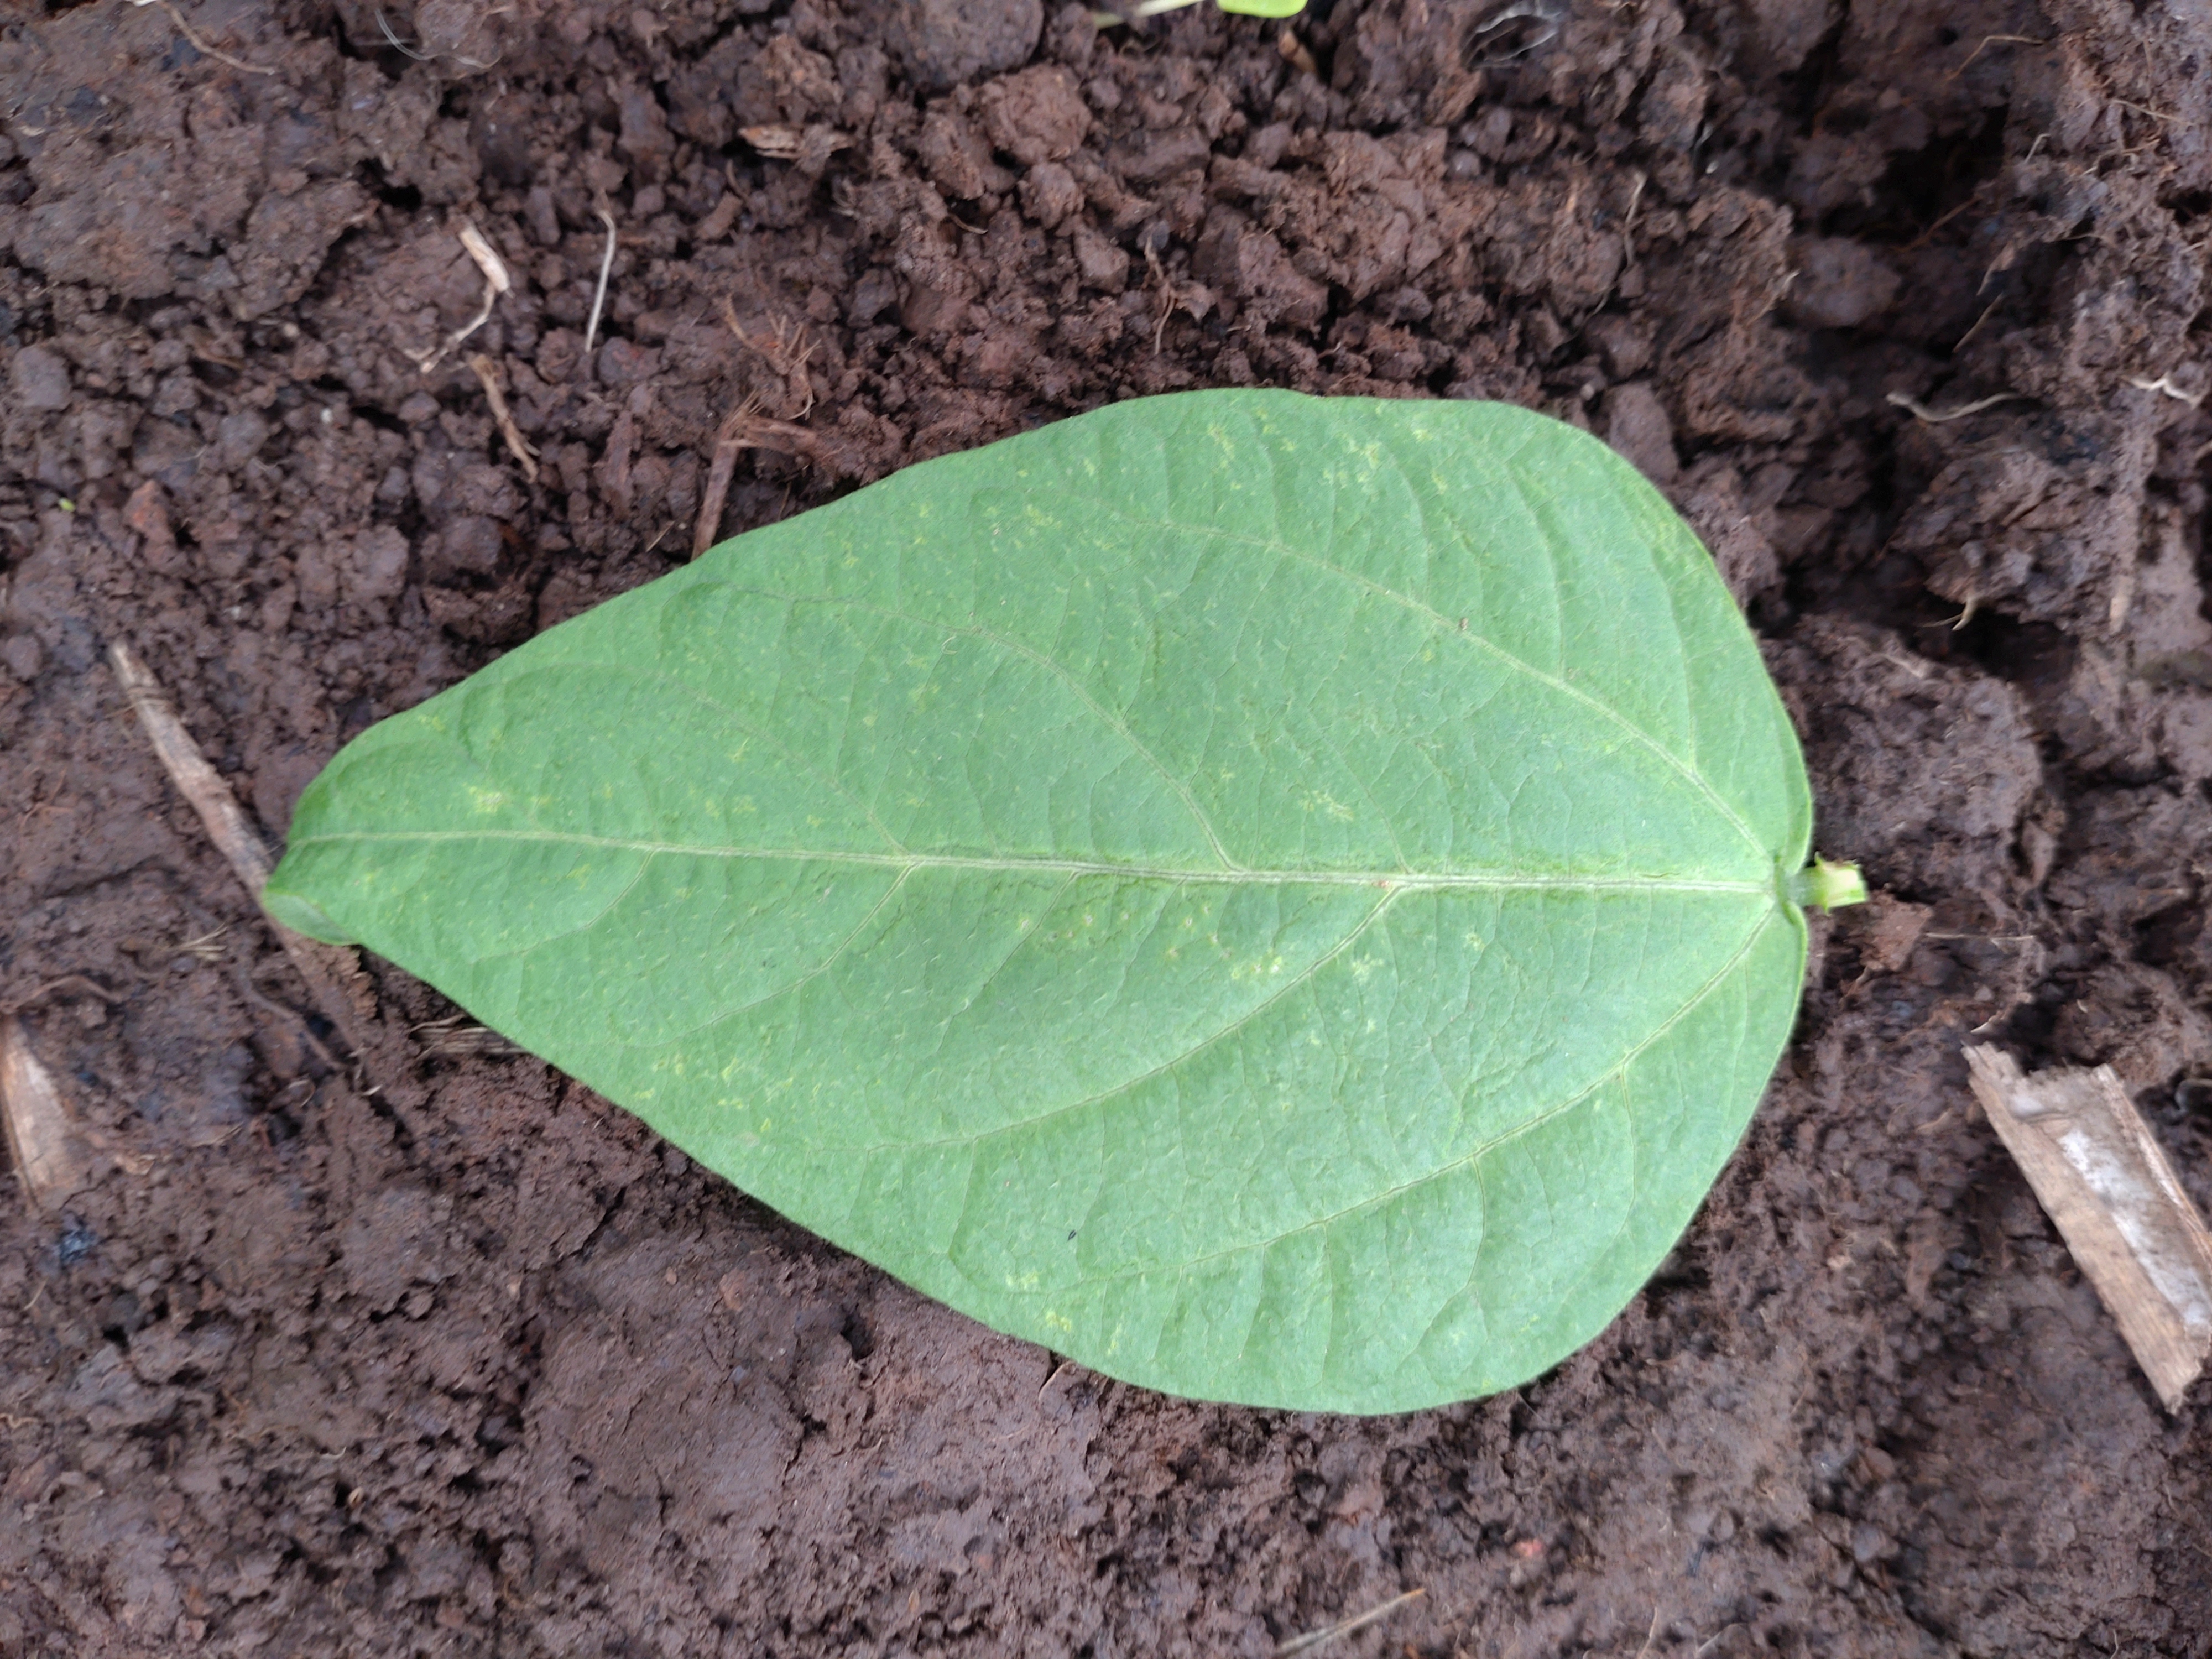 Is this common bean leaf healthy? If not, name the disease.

healthy
